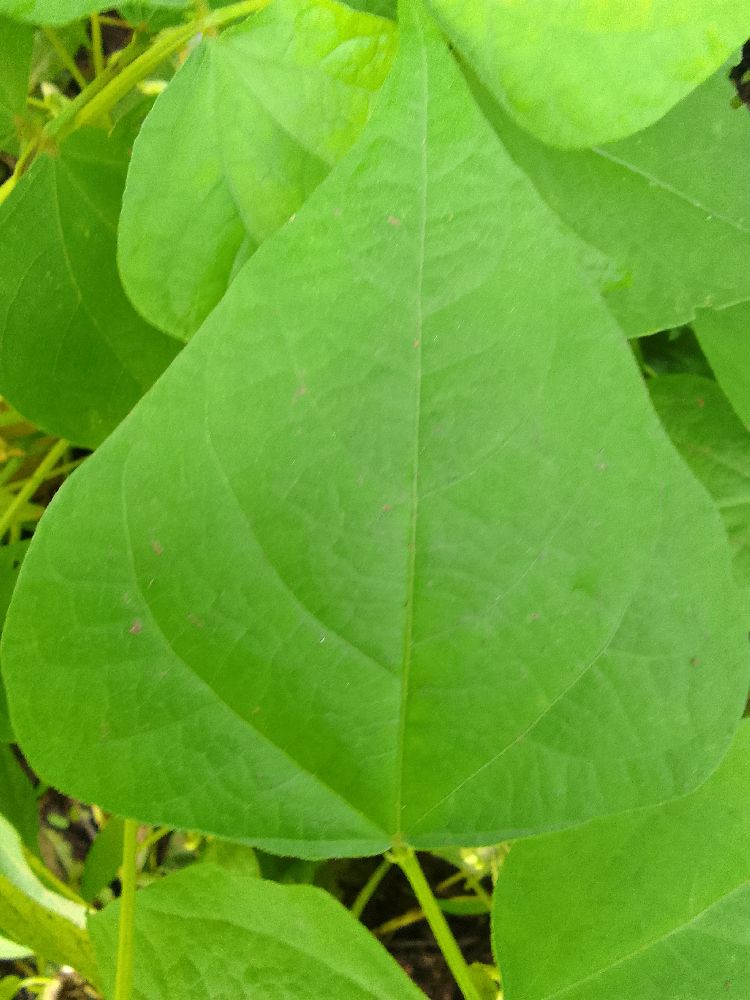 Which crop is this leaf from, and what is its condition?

common bean, healthy
